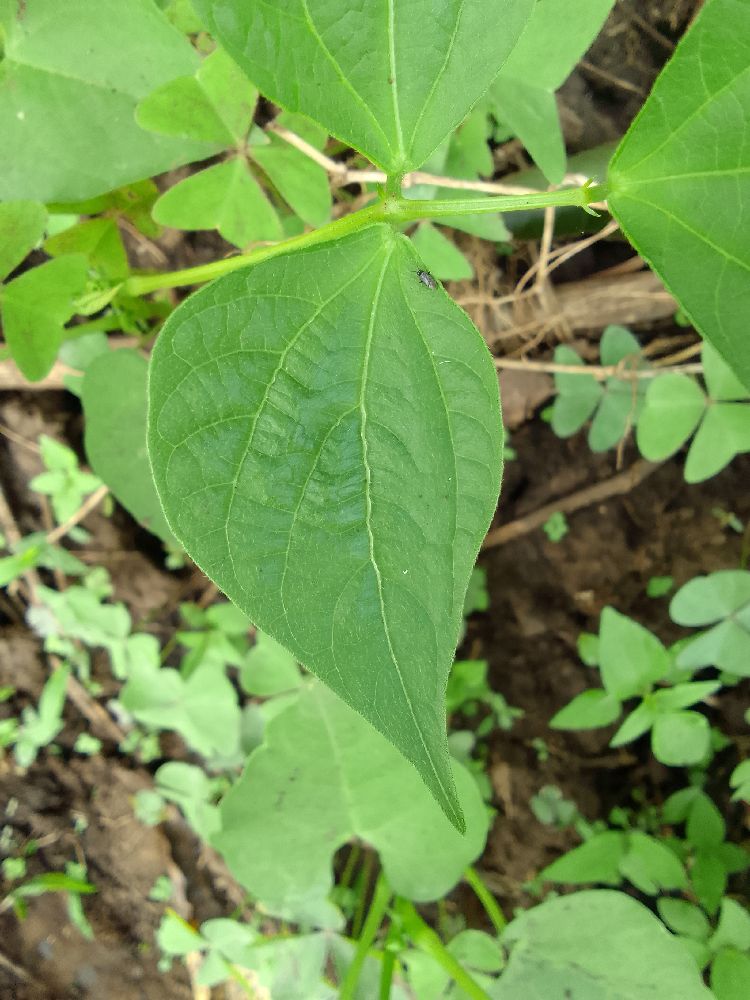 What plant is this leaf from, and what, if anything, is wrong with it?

maize, healthy
